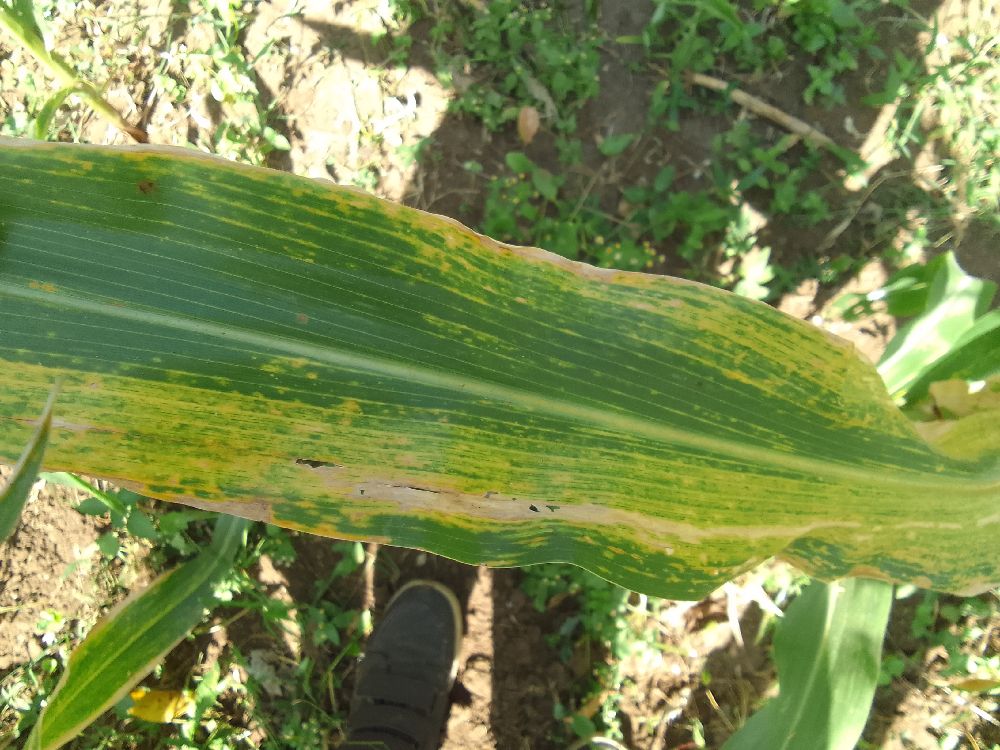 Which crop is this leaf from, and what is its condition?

maize, maize lethal necrosis
